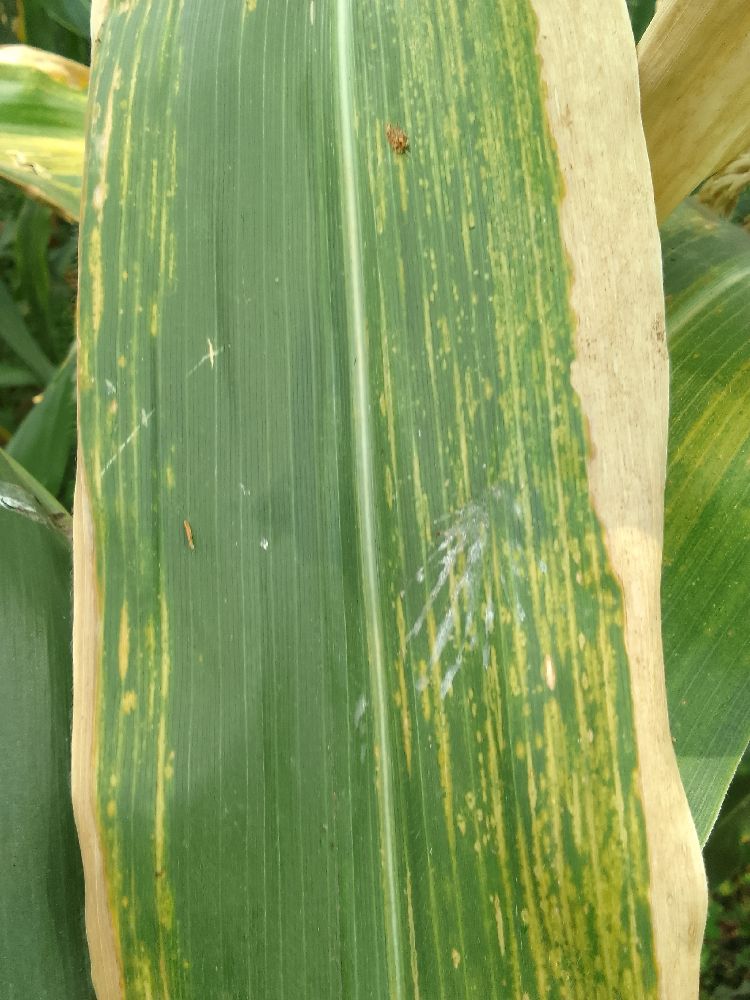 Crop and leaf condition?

maize, maize lethal necrosis
